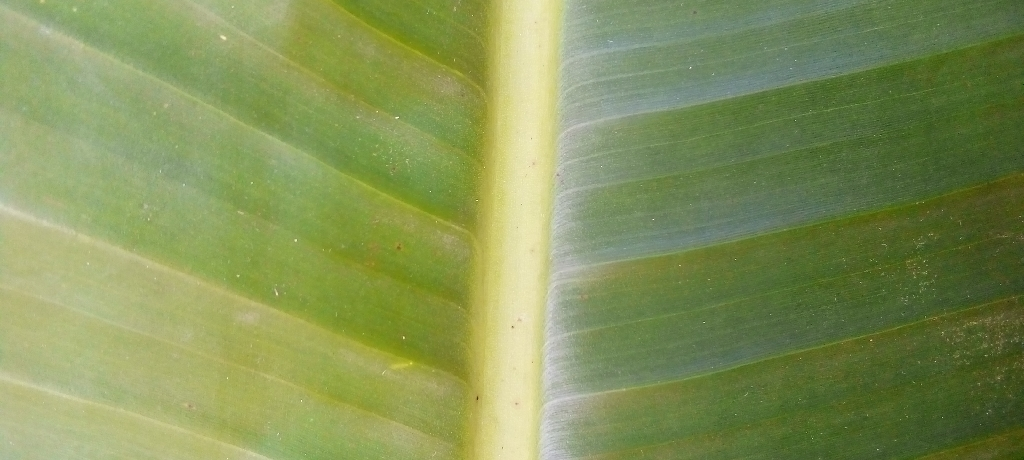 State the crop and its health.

banana, healthy
